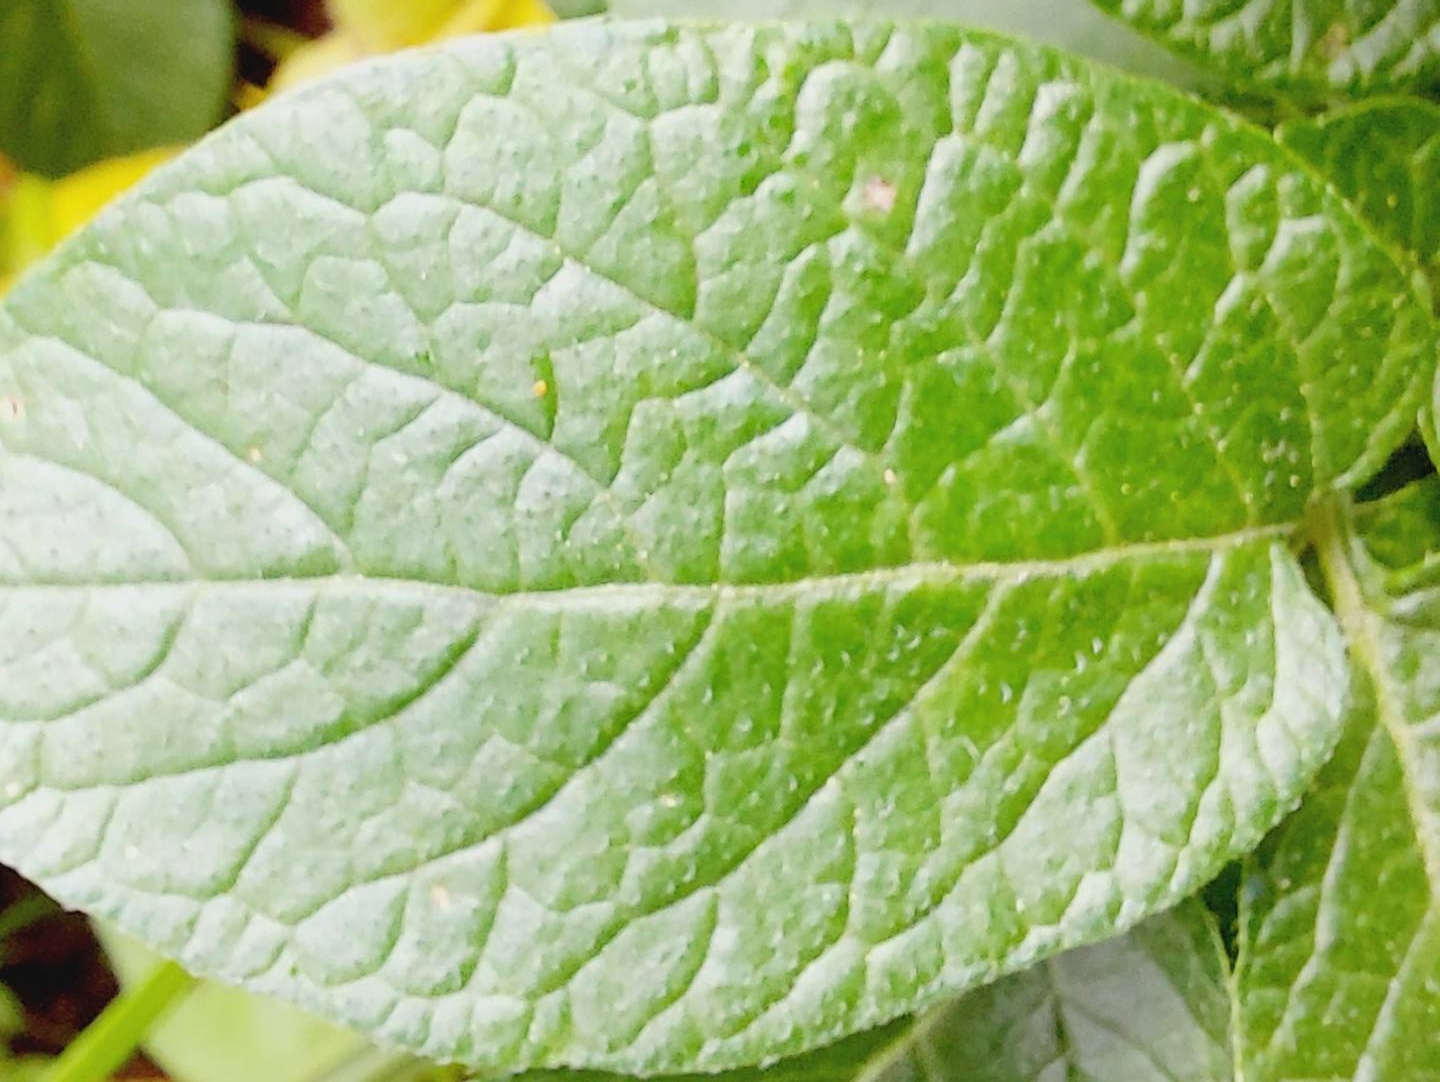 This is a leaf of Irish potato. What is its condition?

healthy
